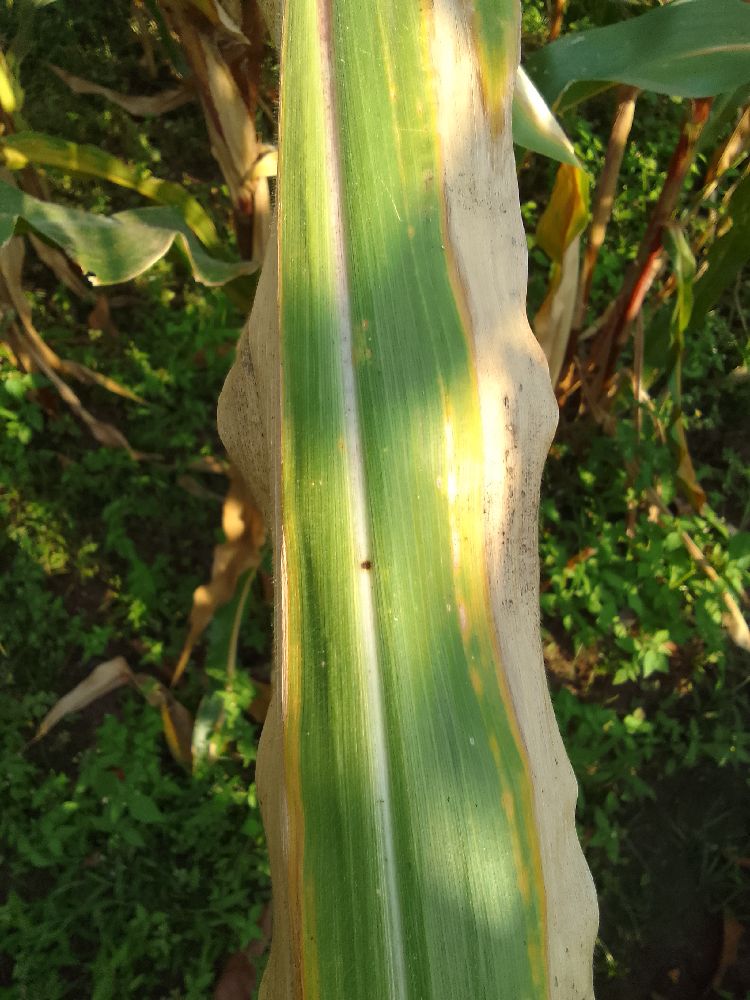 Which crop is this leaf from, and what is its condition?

maize, maize lethal necrosis
